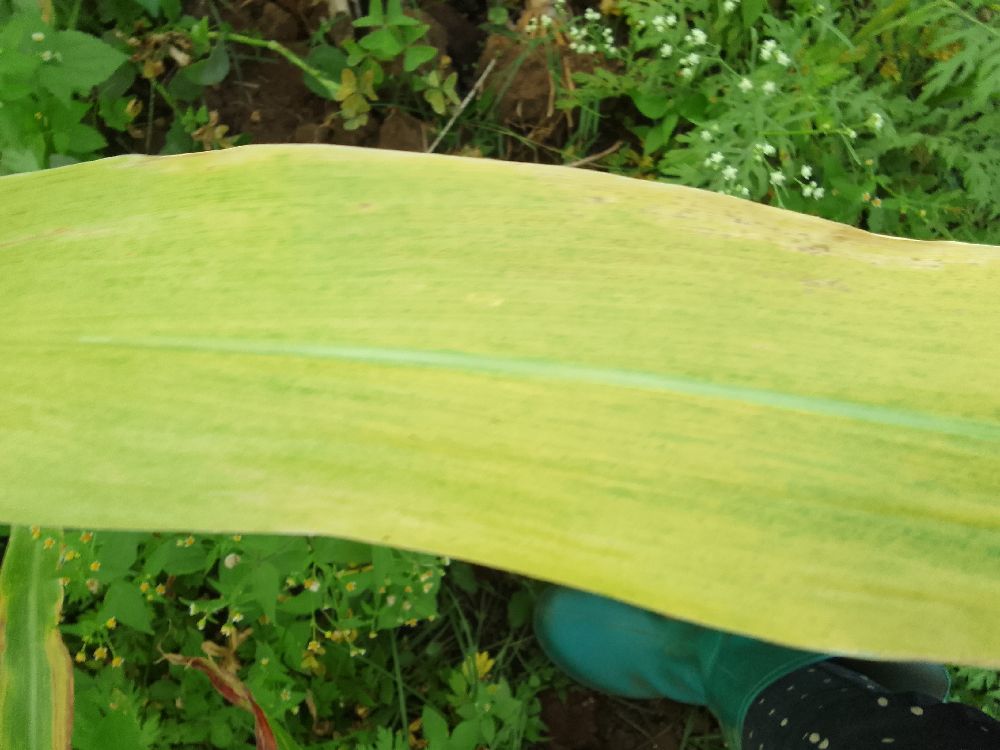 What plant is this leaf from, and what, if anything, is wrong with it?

maize, maize lethal necrosis
